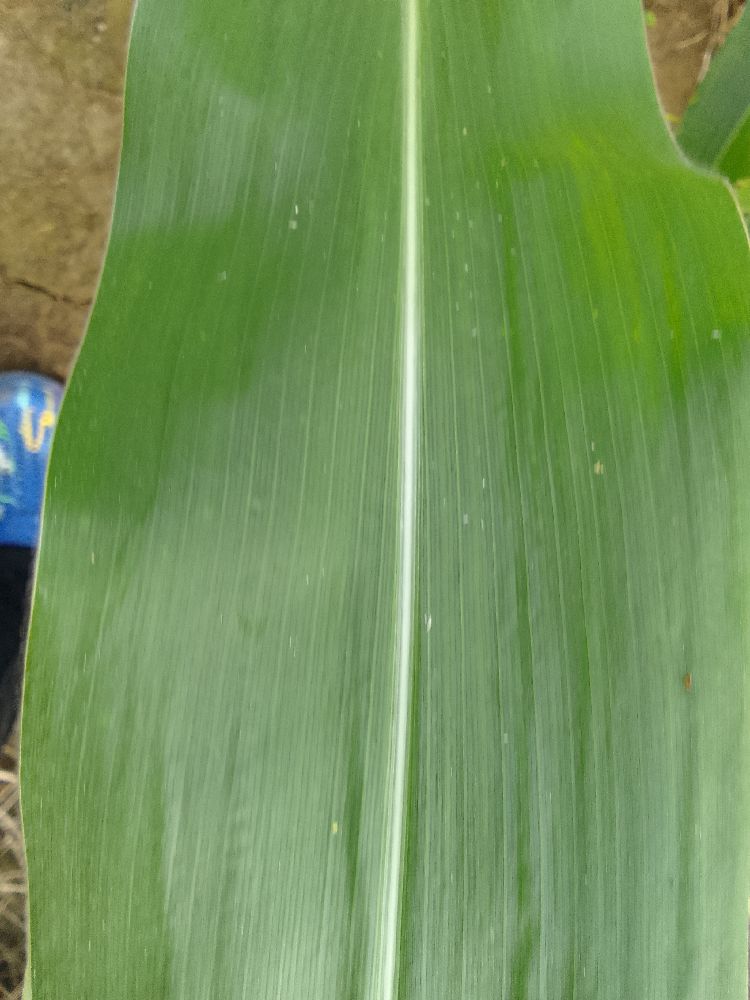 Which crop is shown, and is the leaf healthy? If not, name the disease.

maize, healthy
